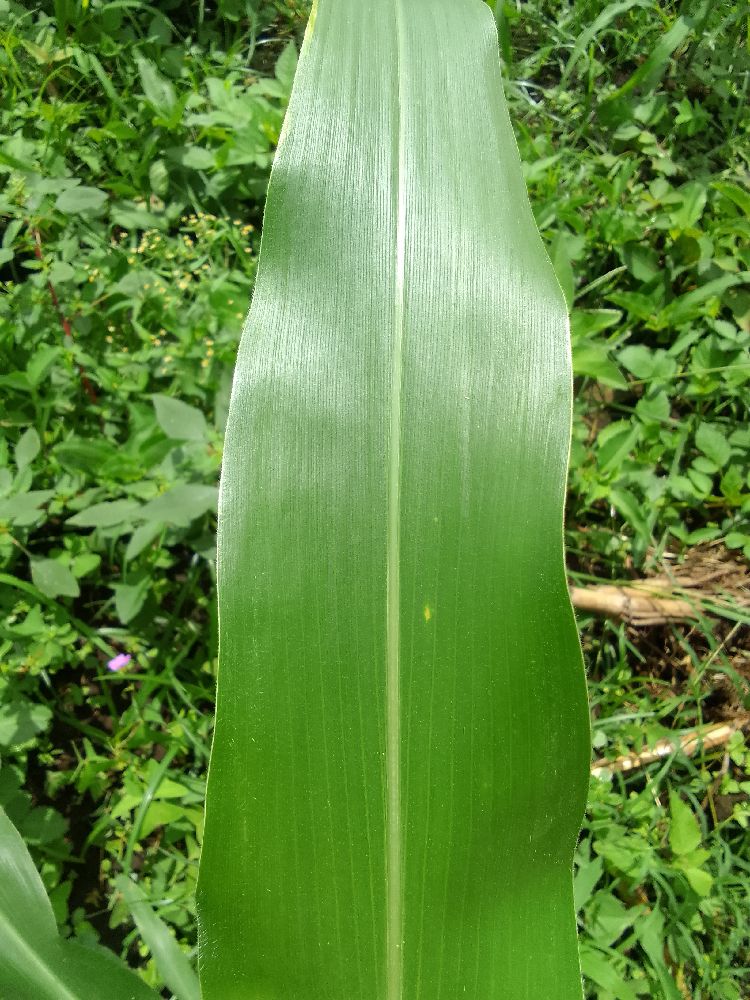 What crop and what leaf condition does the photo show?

maize, healthy
